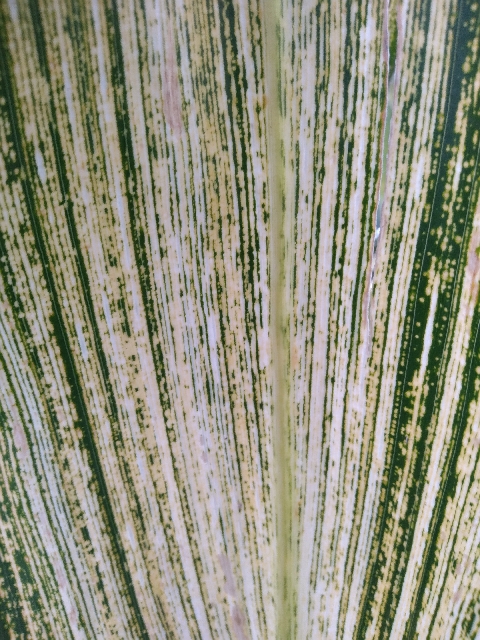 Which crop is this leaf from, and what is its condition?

maize, maize streak virus
